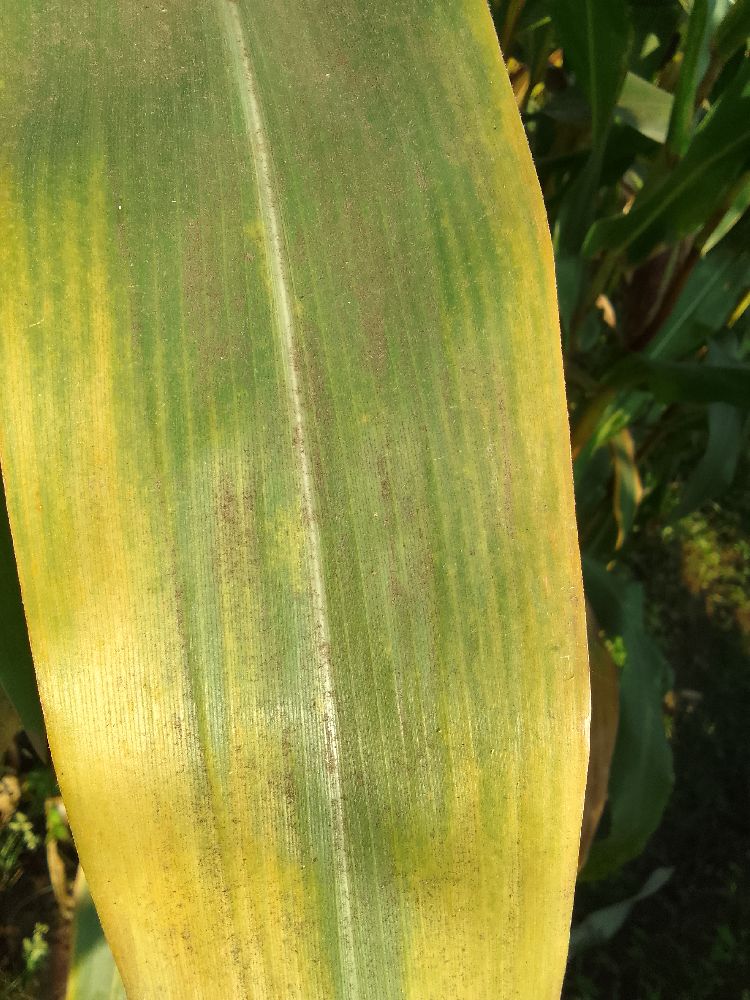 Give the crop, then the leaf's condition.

maize, maize lethal necrosis
